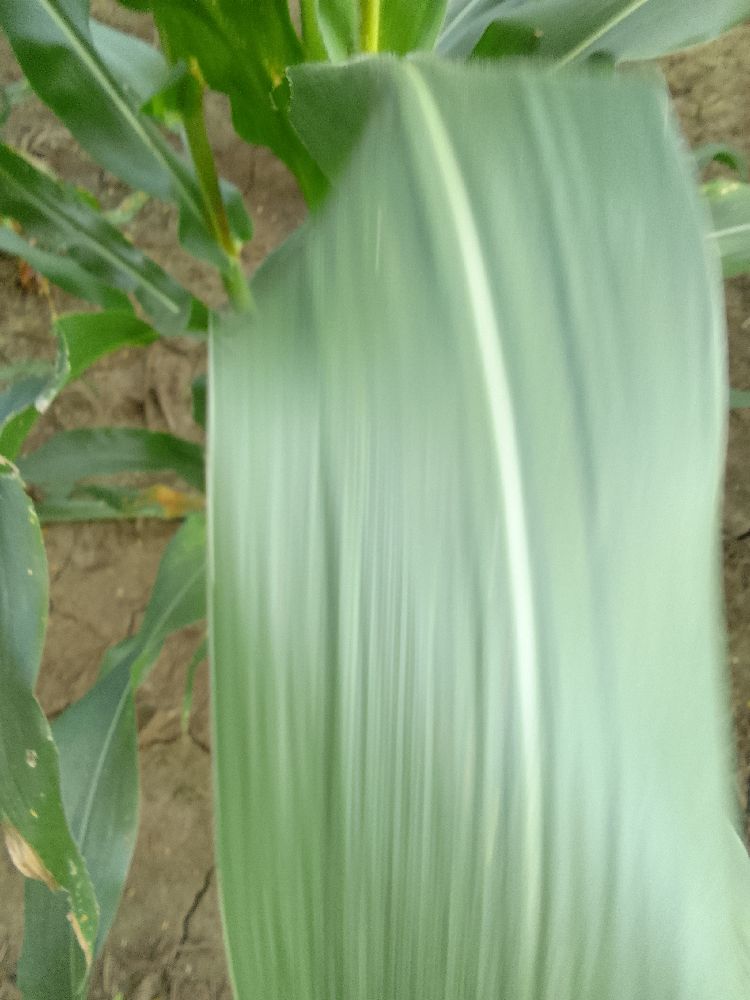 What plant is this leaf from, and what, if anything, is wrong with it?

maize, healthy
